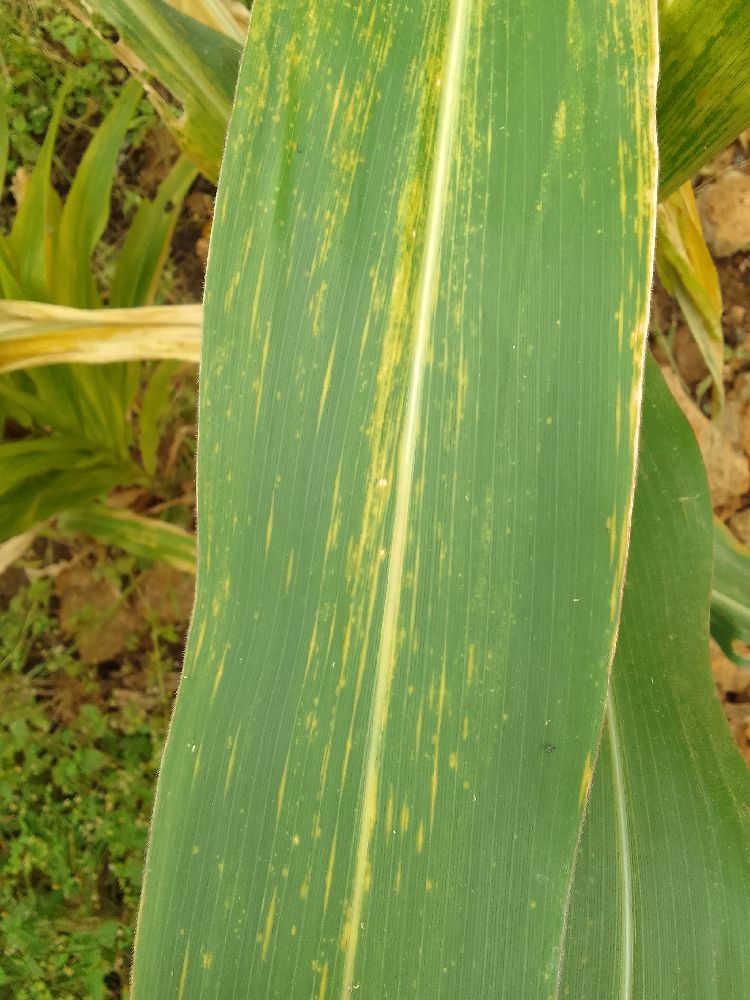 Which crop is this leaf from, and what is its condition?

maize, maize lethal necrosis
